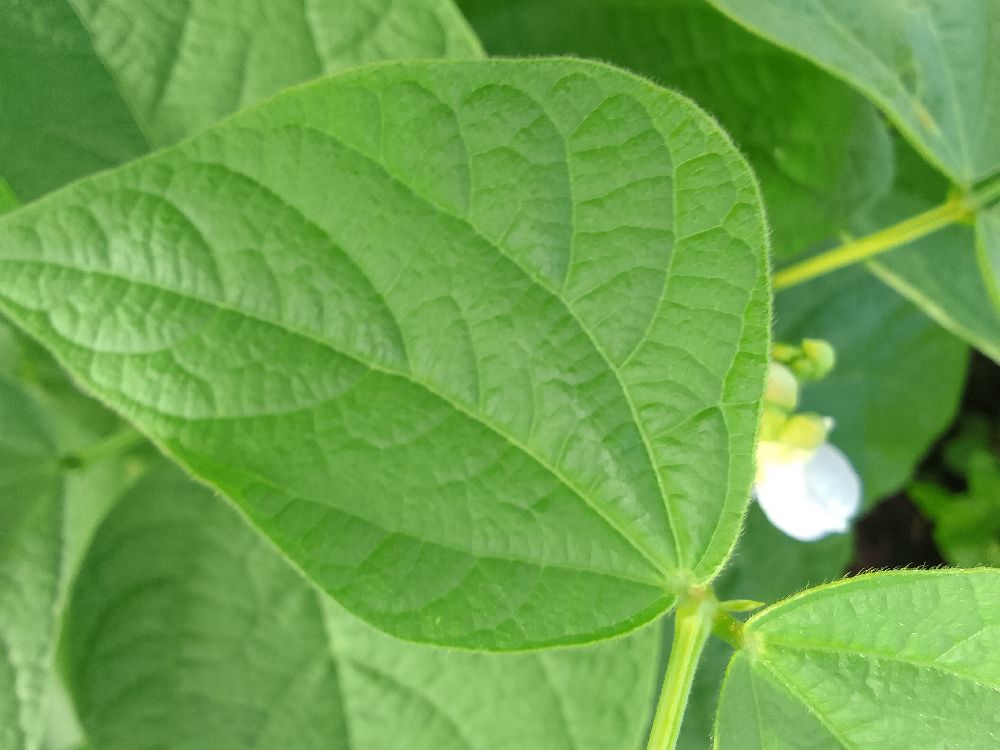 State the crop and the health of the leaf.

common bean, healthy
